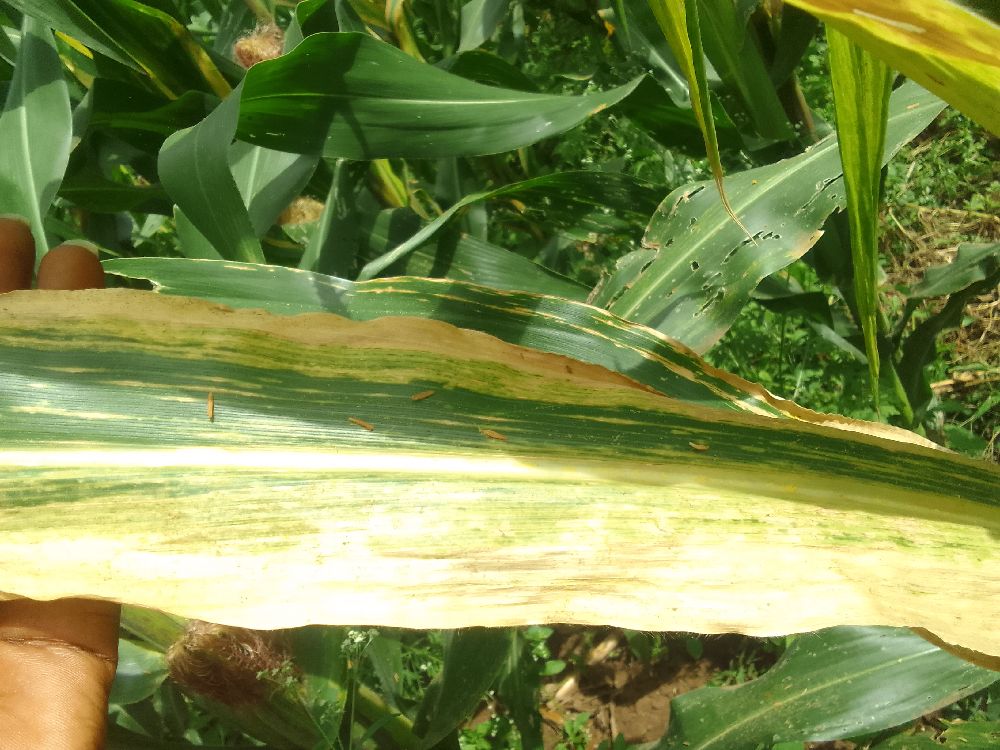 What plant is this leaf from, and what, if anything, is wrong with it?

maize, maize lethal necrosis
